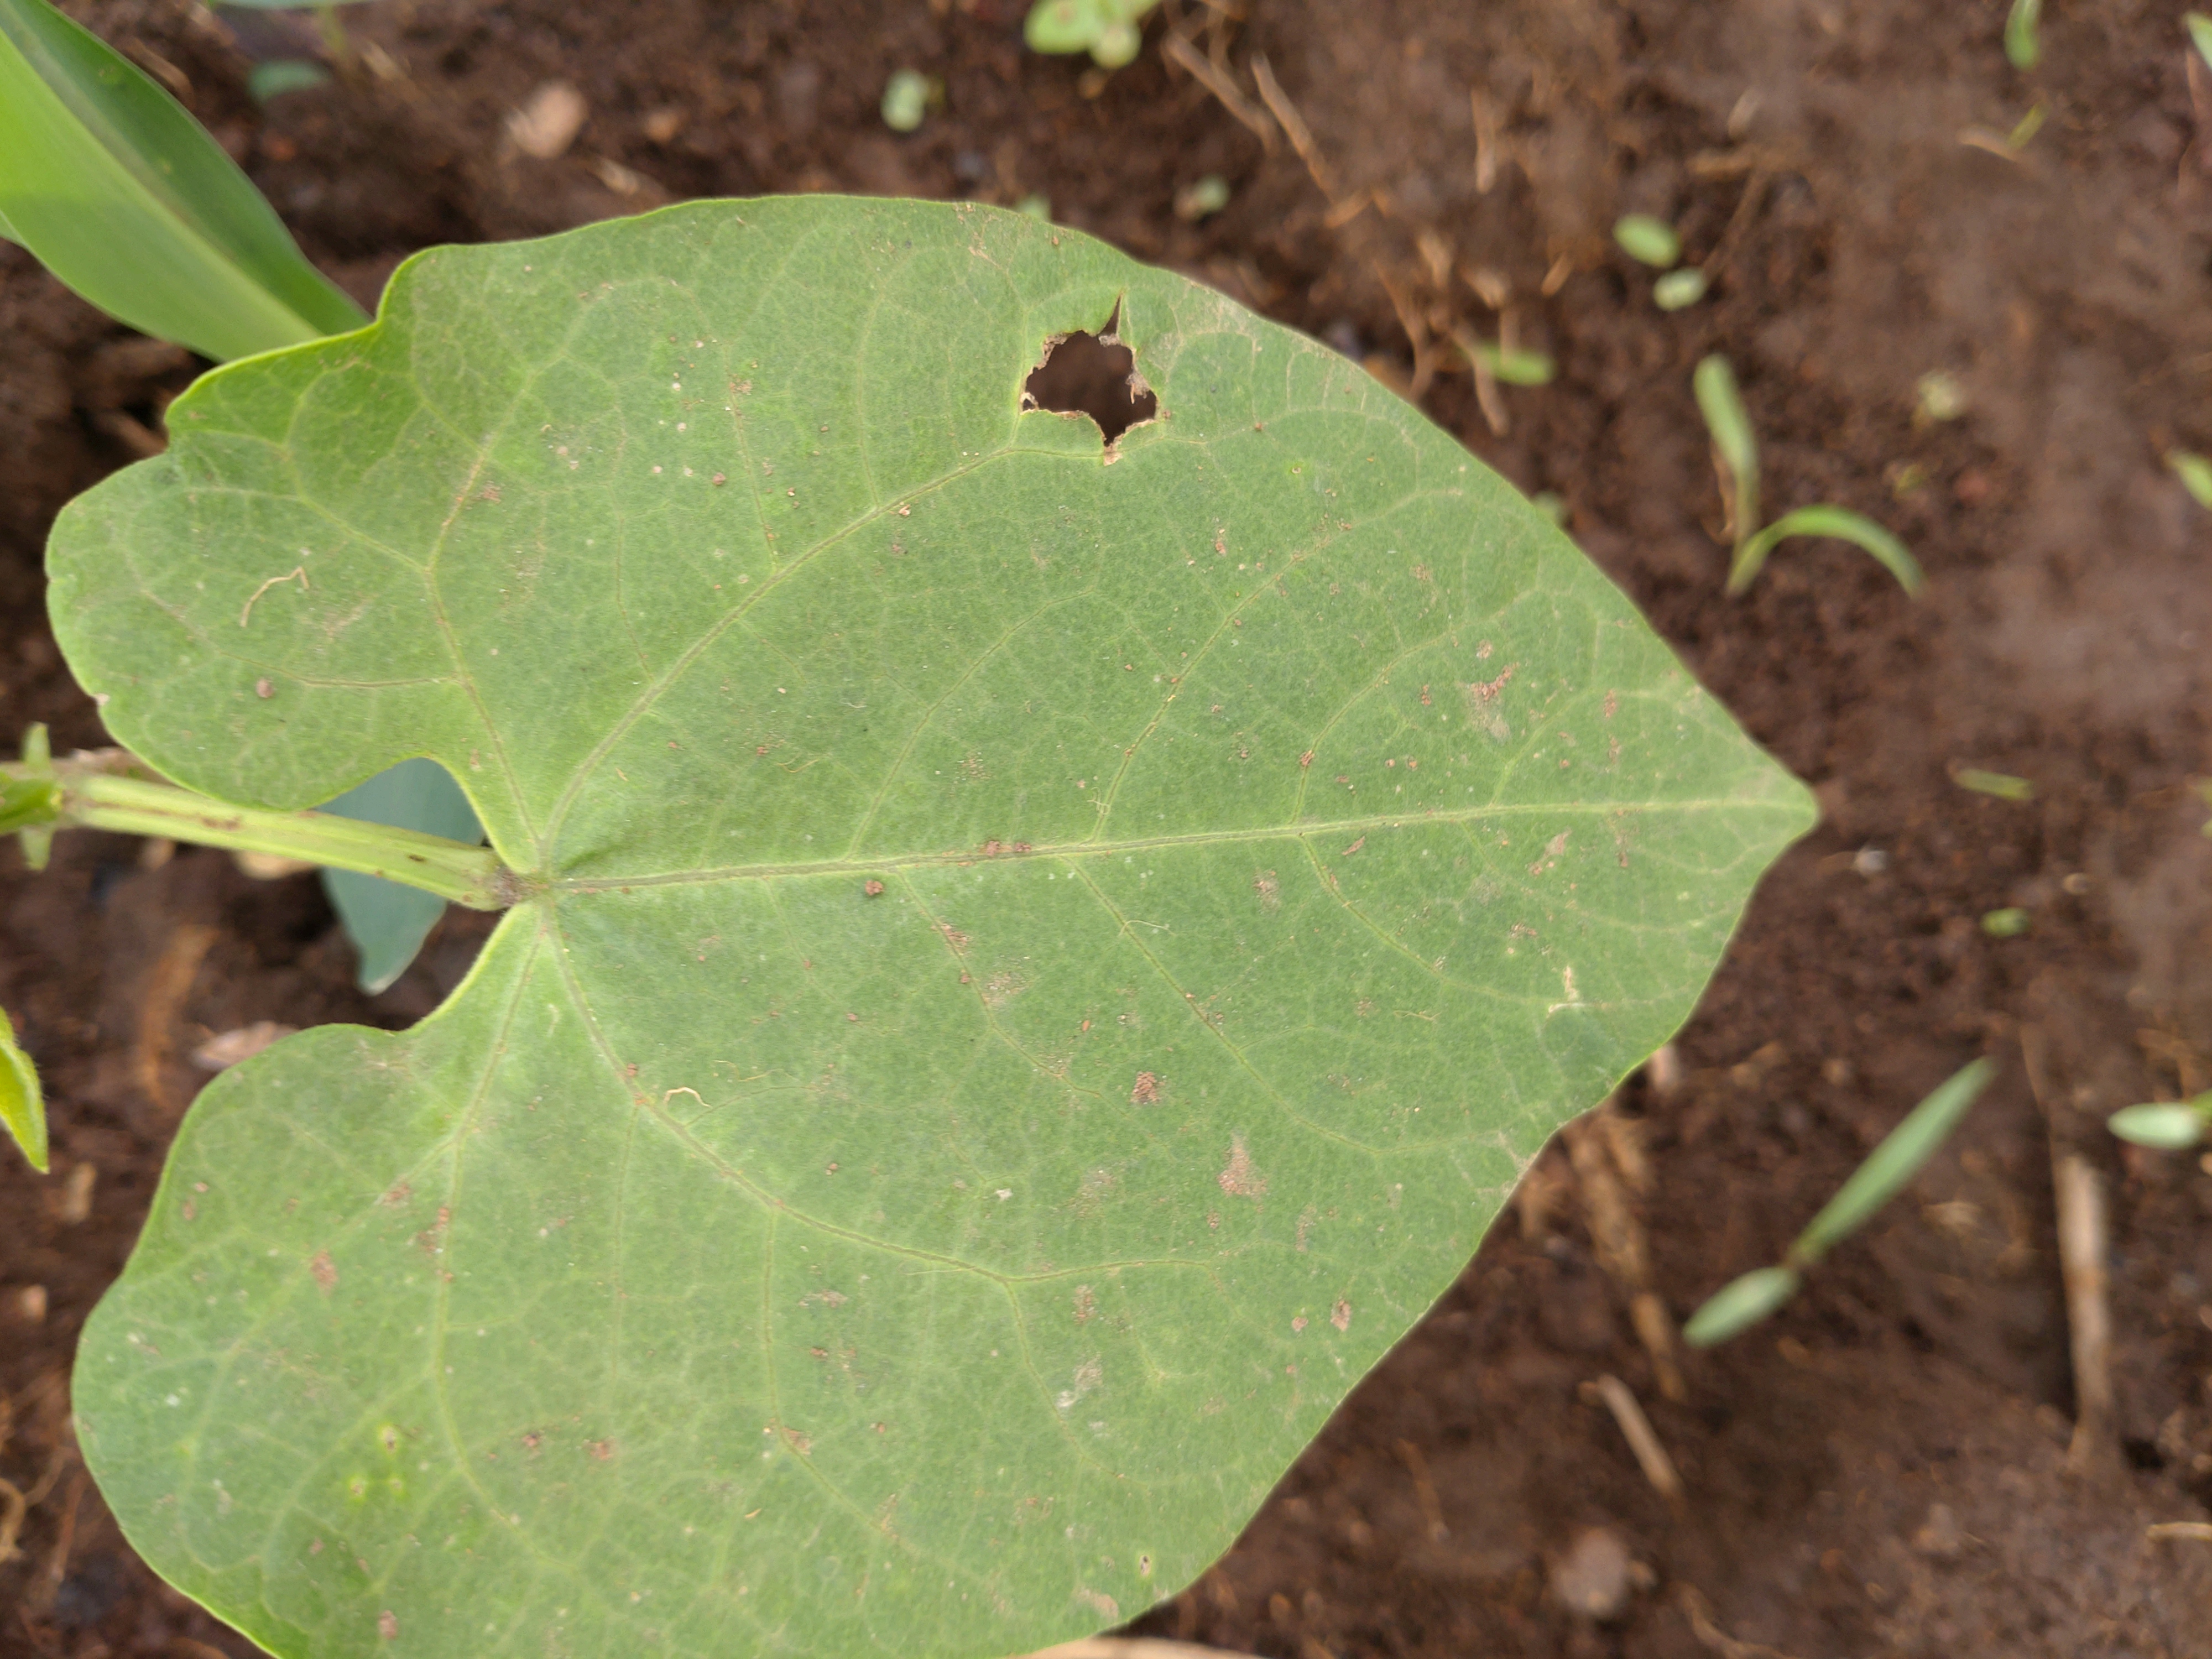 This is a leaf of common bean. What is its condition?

healthy
